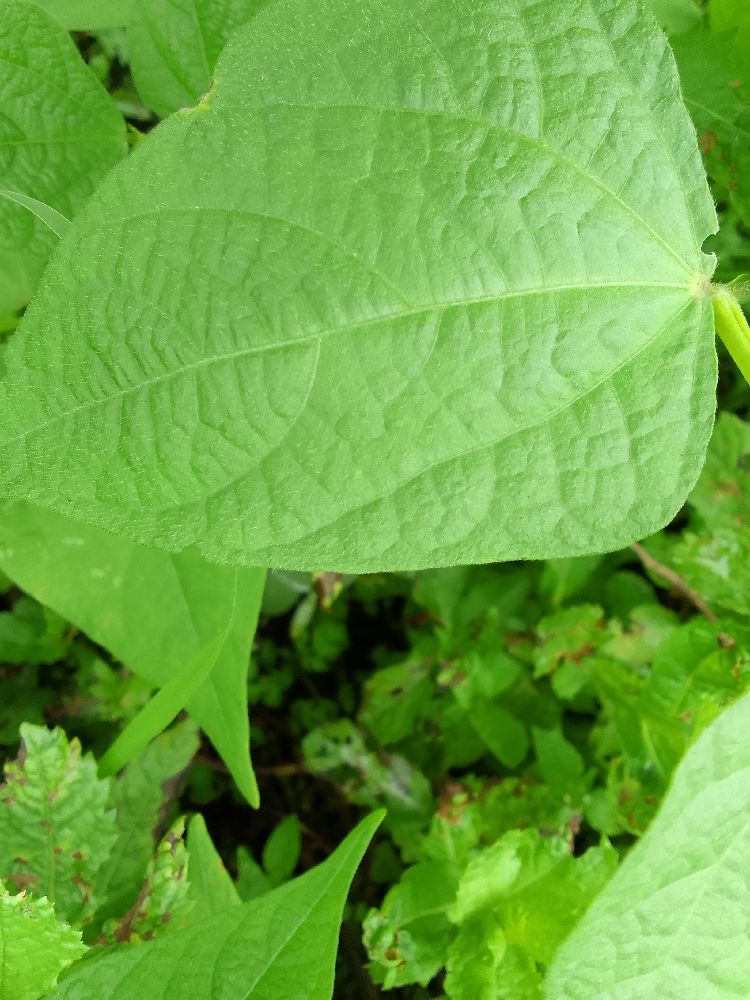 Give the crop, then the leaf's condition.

common bean, healthy
